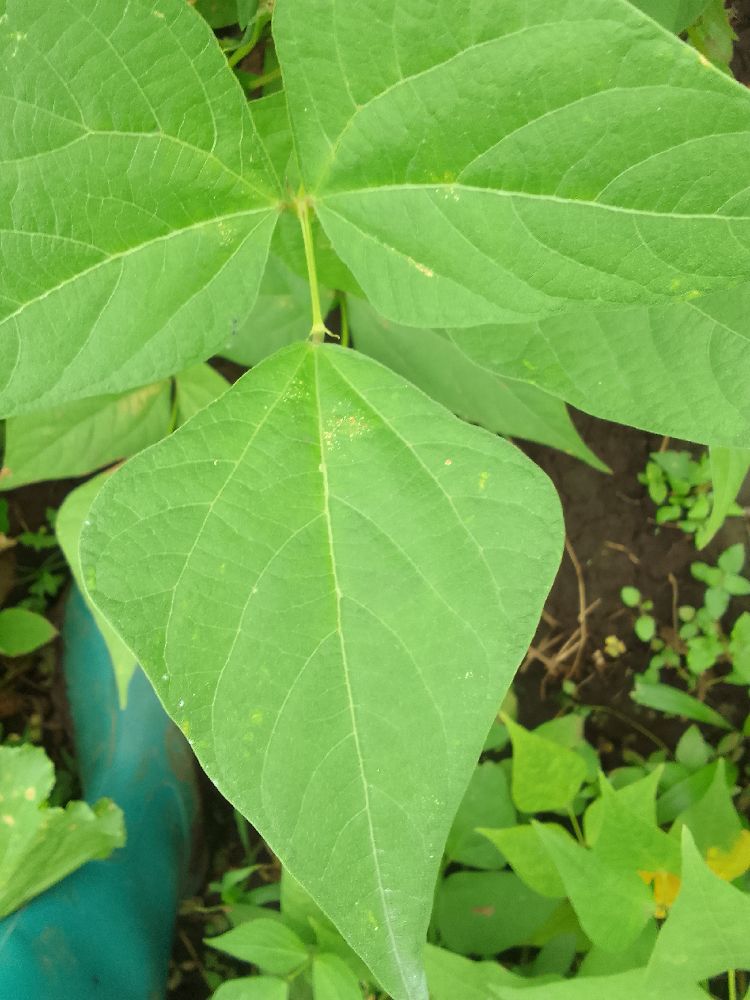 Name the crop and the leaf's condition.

common bean, healthy
